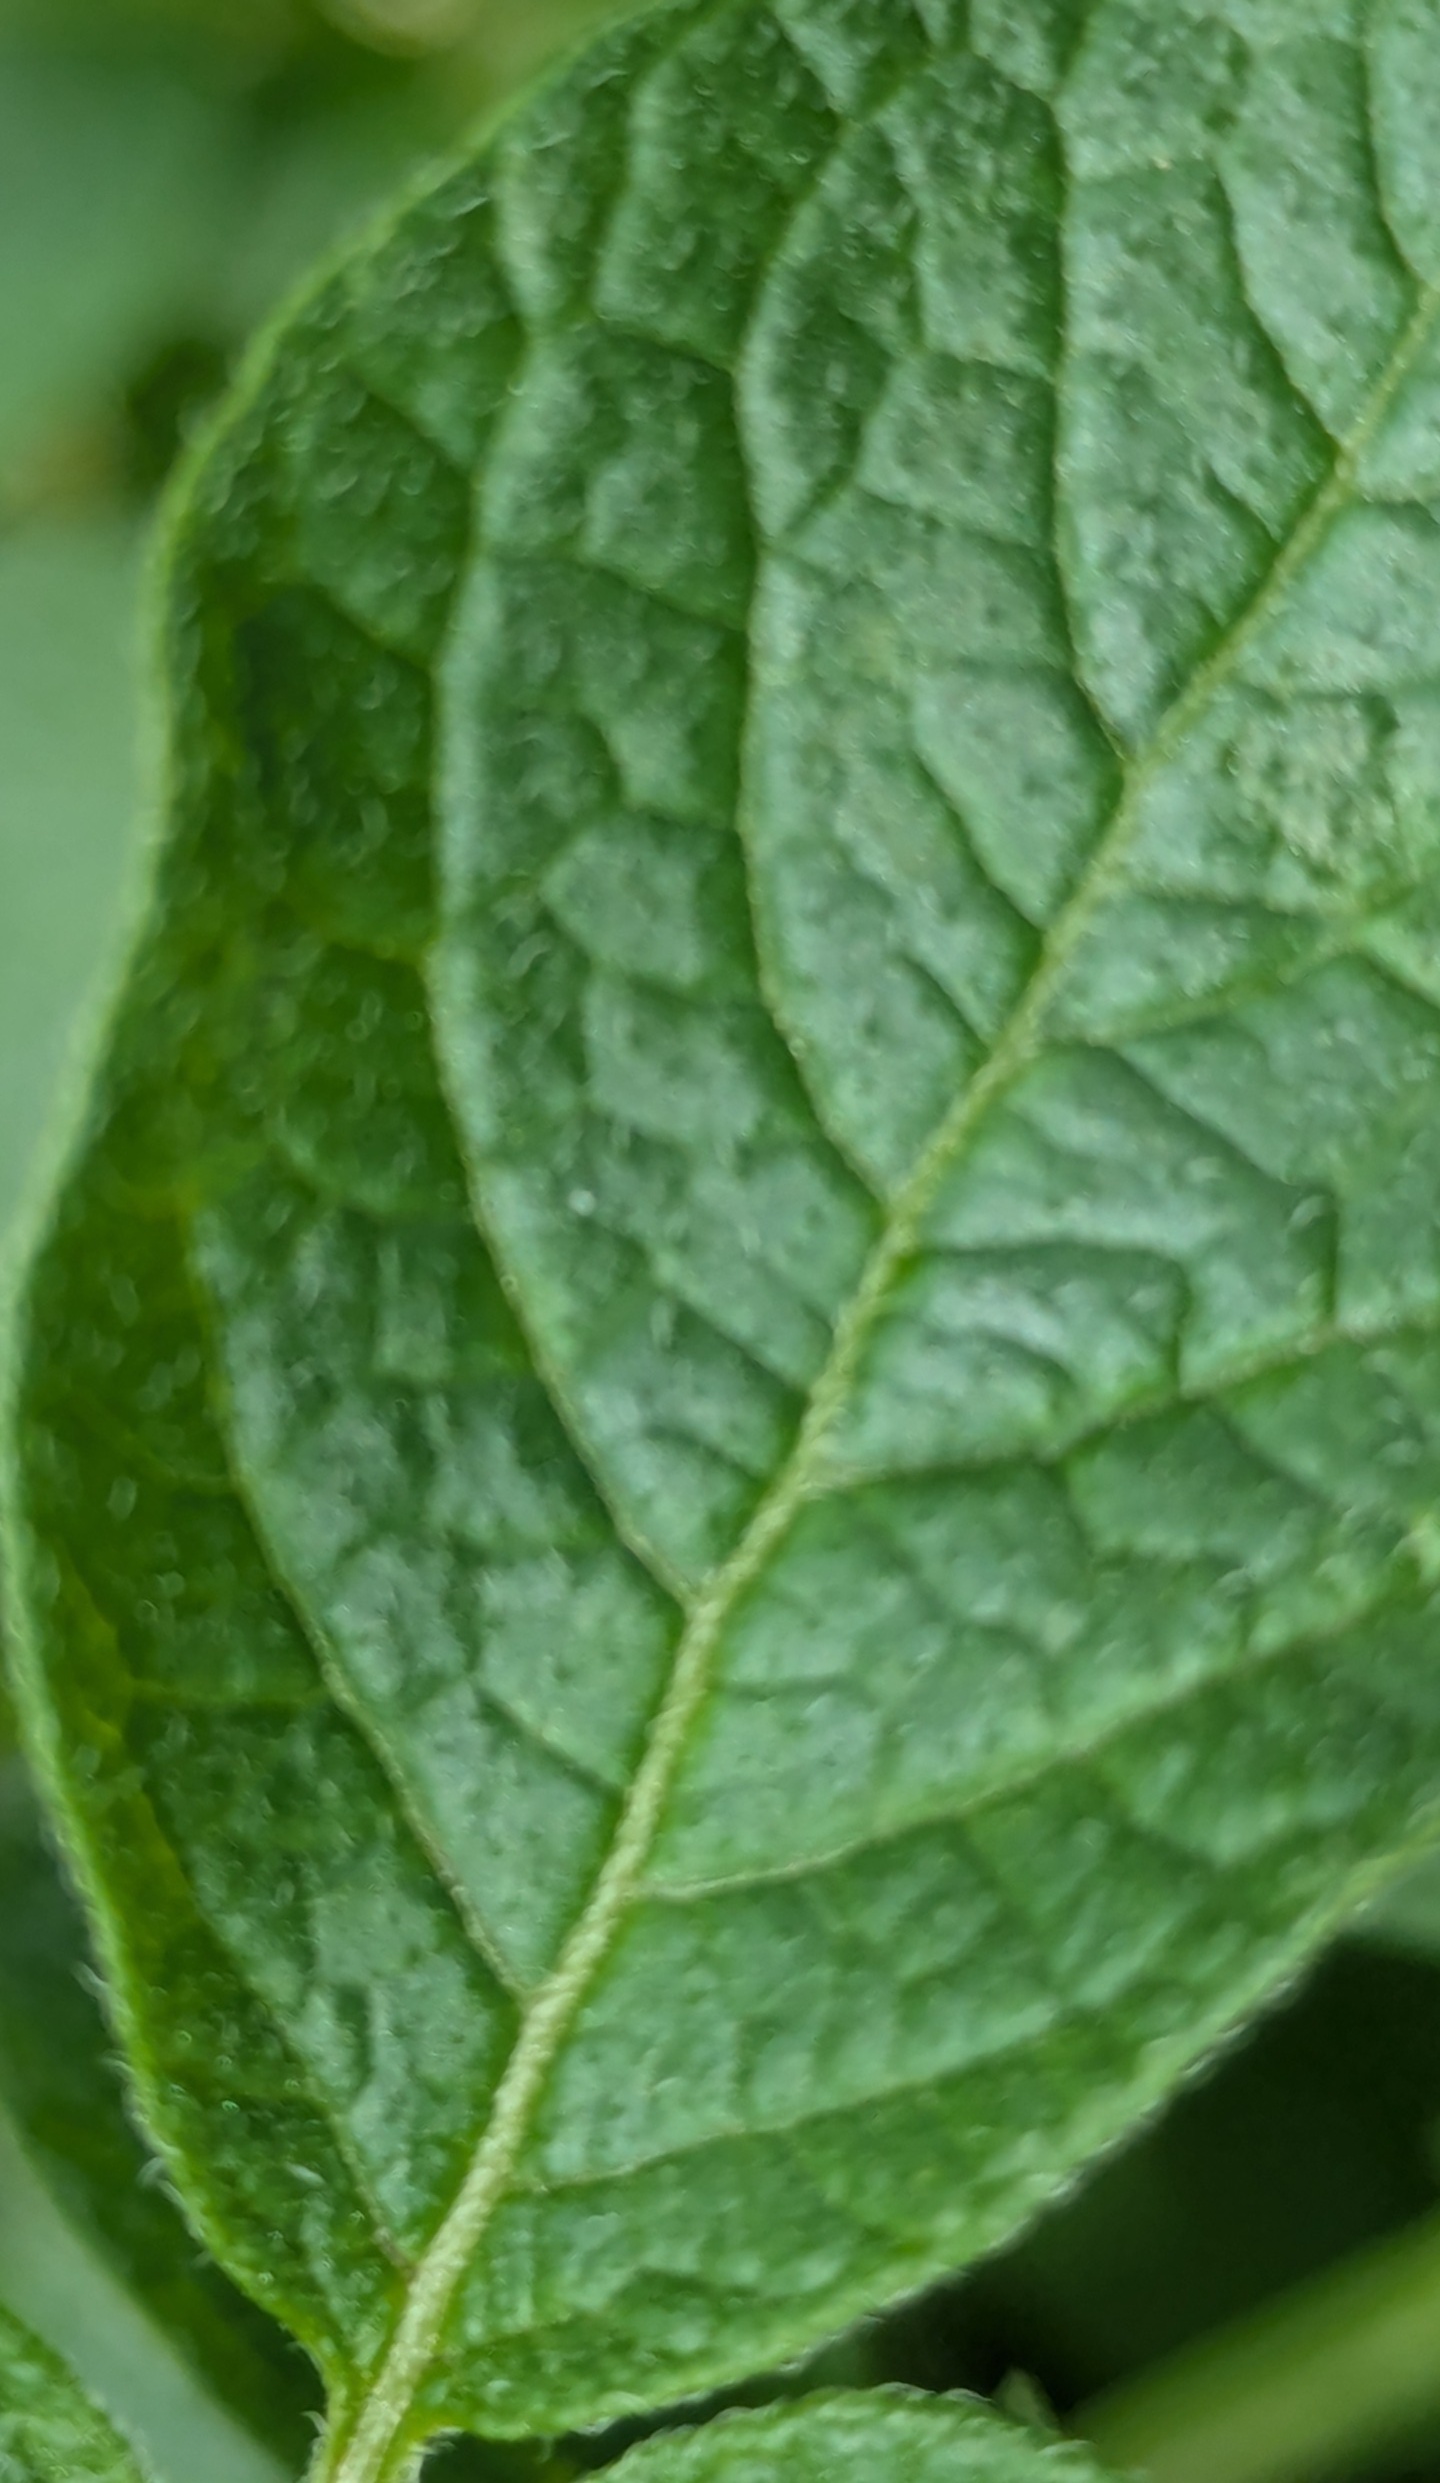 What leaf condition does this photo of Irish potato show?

healthy
